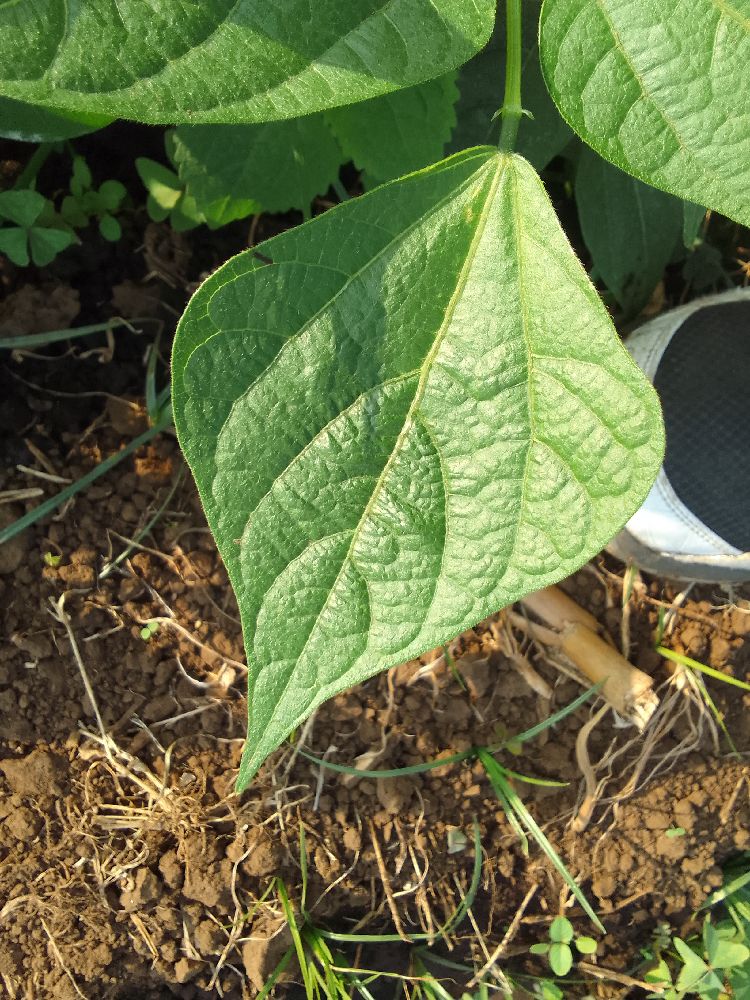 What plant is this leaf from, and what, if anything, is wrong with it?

common bean, healthy
